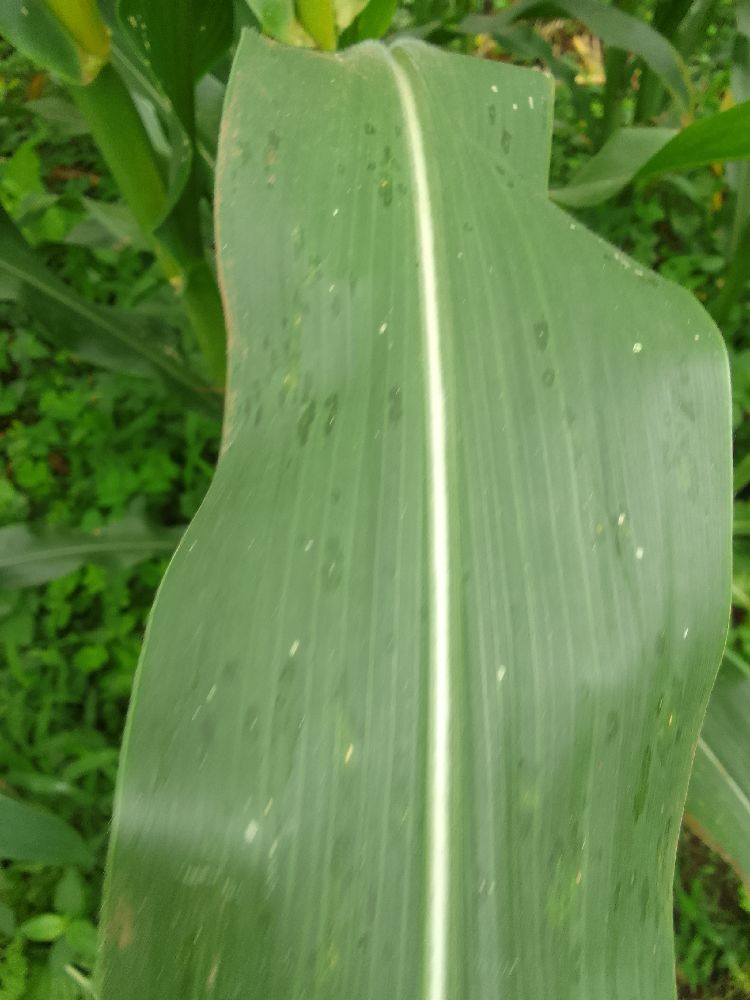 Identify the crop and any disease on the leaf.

maize, healthy
